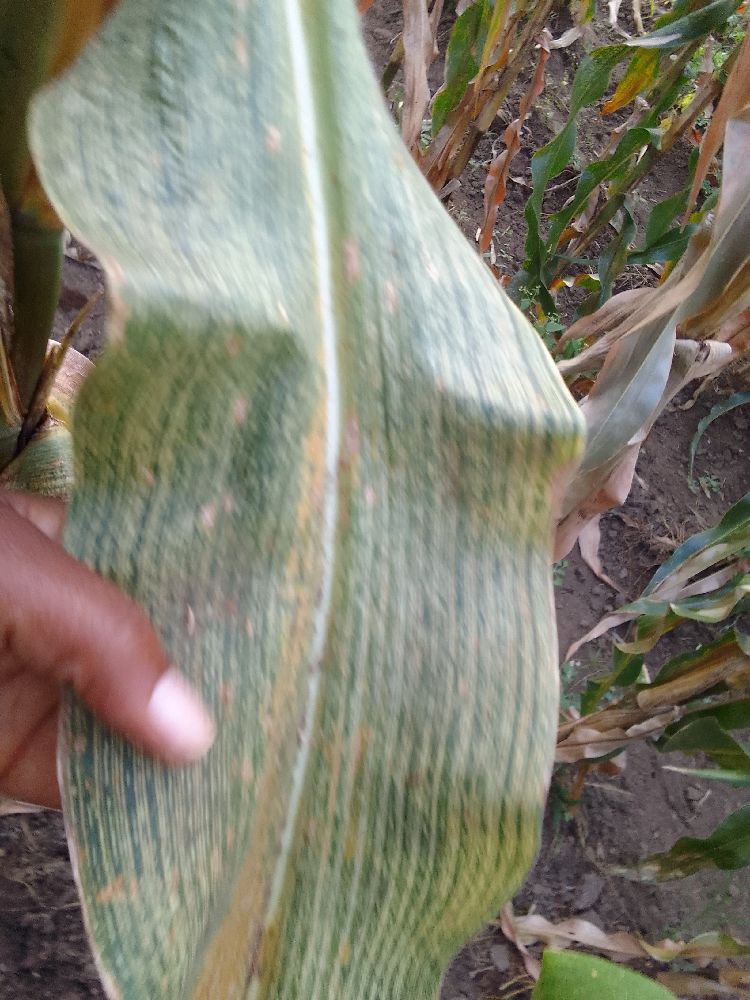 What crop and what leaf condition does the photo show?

maize, maize streak virus
